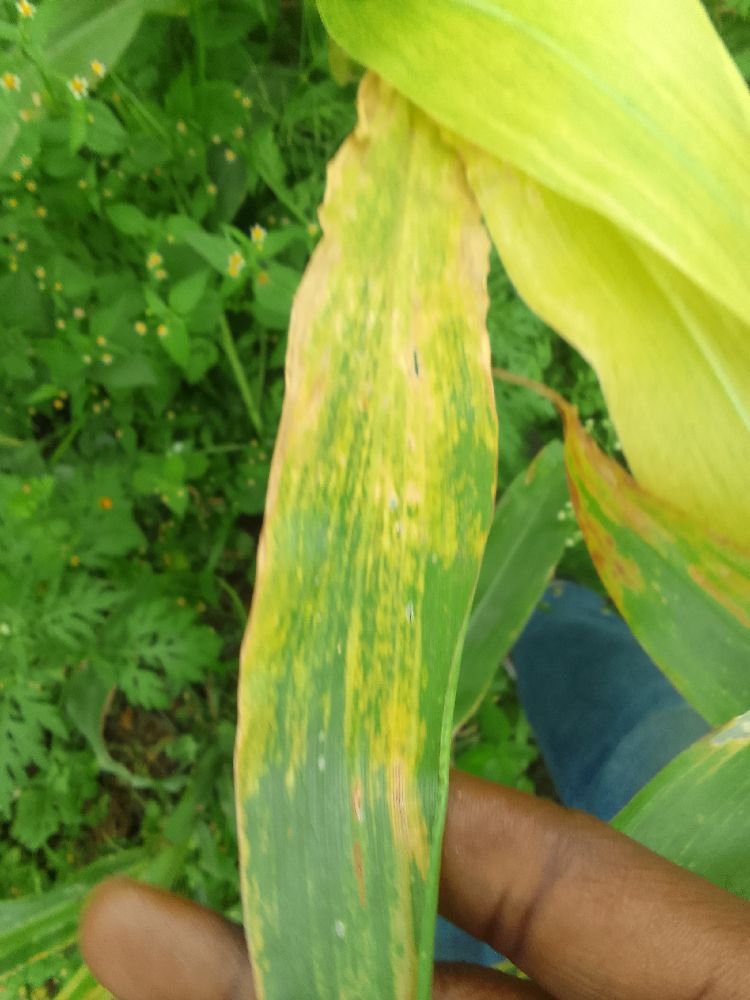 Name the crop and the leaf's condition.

maize, maize lethal necrosis
